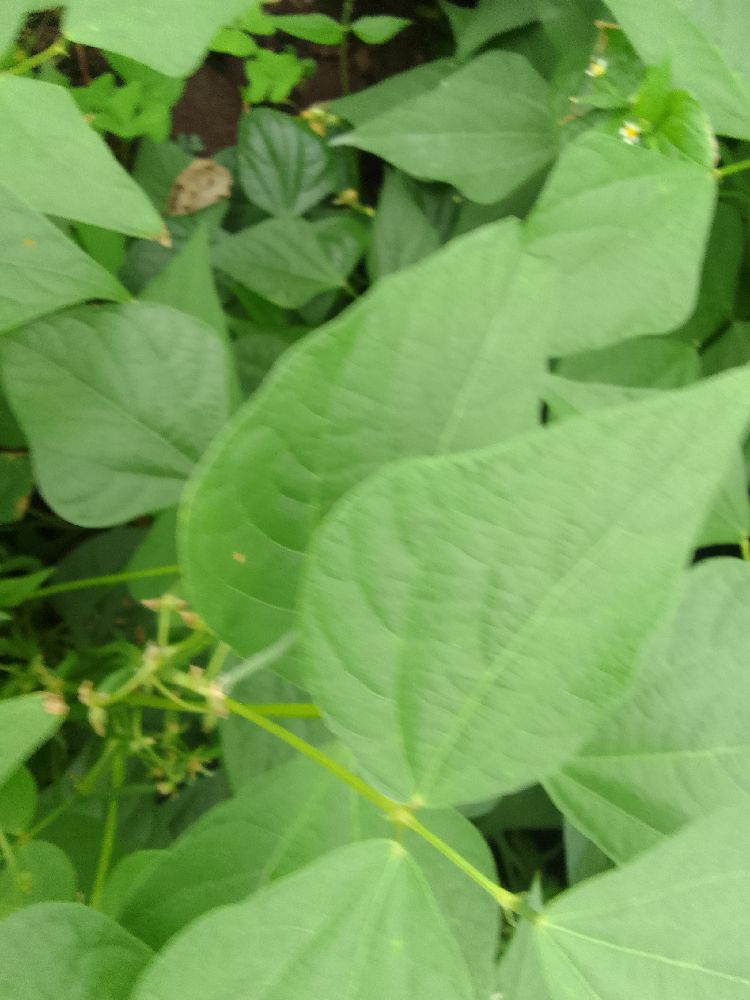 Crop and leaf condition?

common bean, healthy
